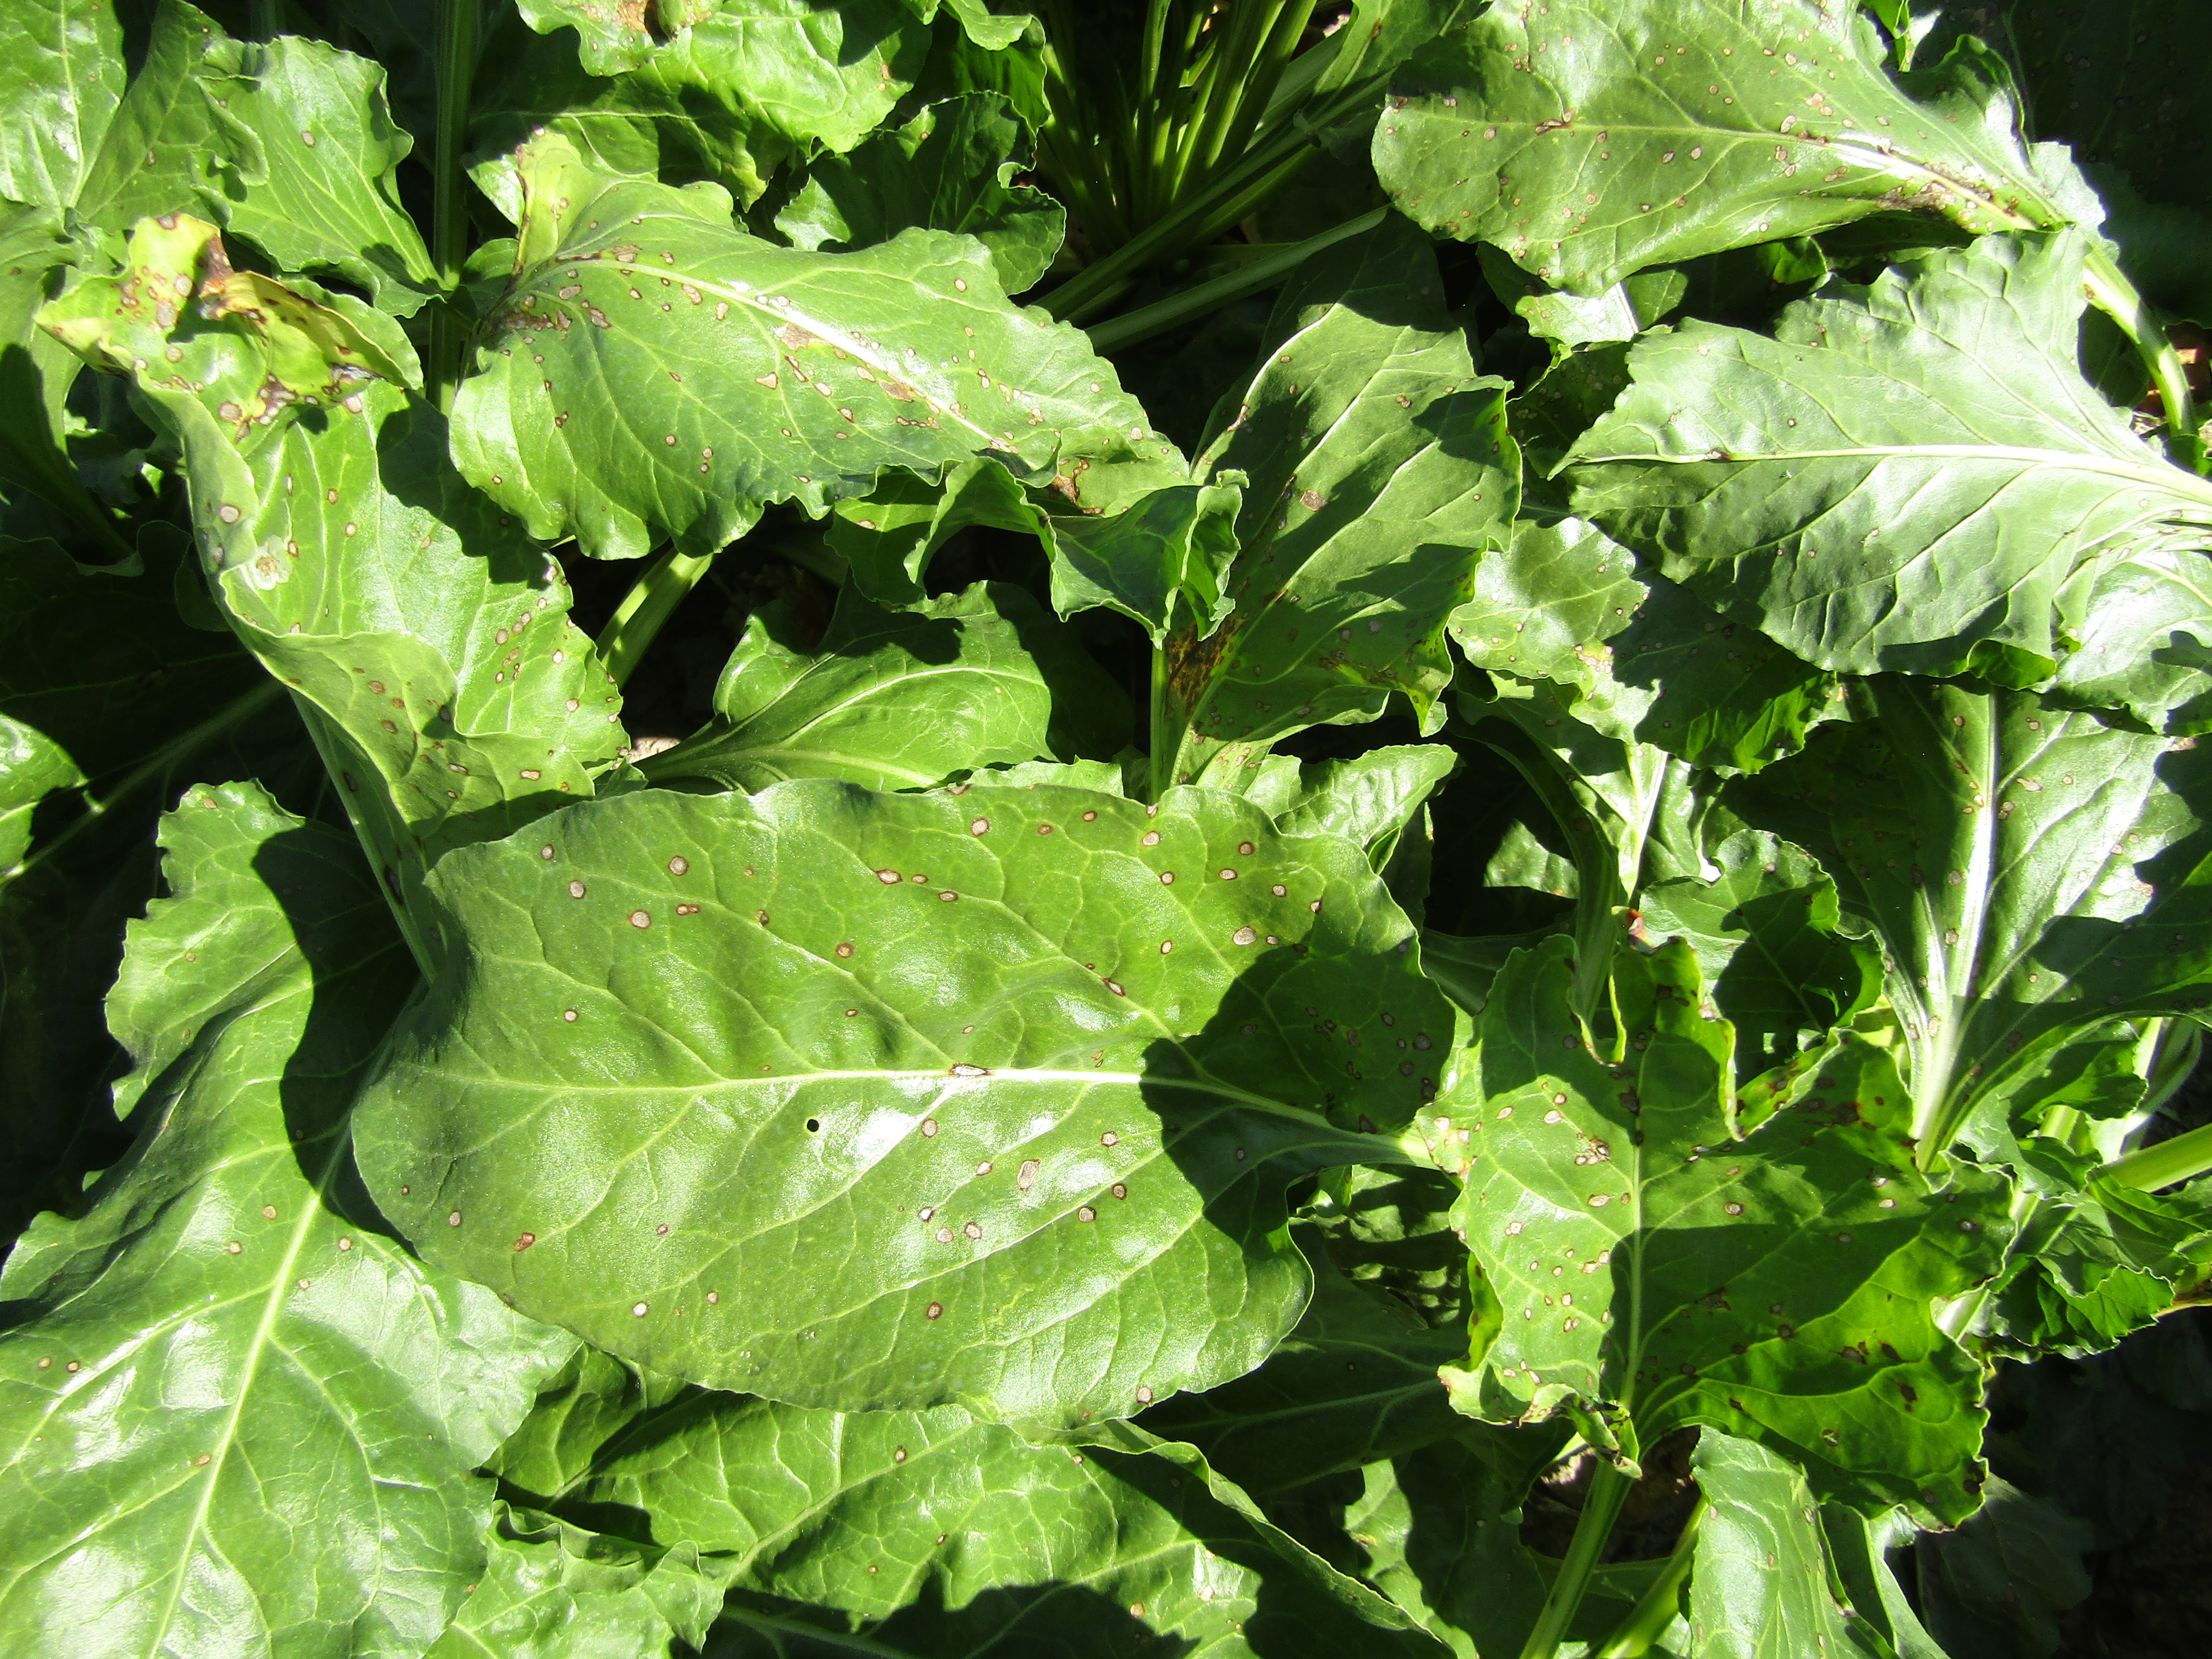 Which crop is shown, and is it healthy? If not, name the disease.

beet, cercospora
